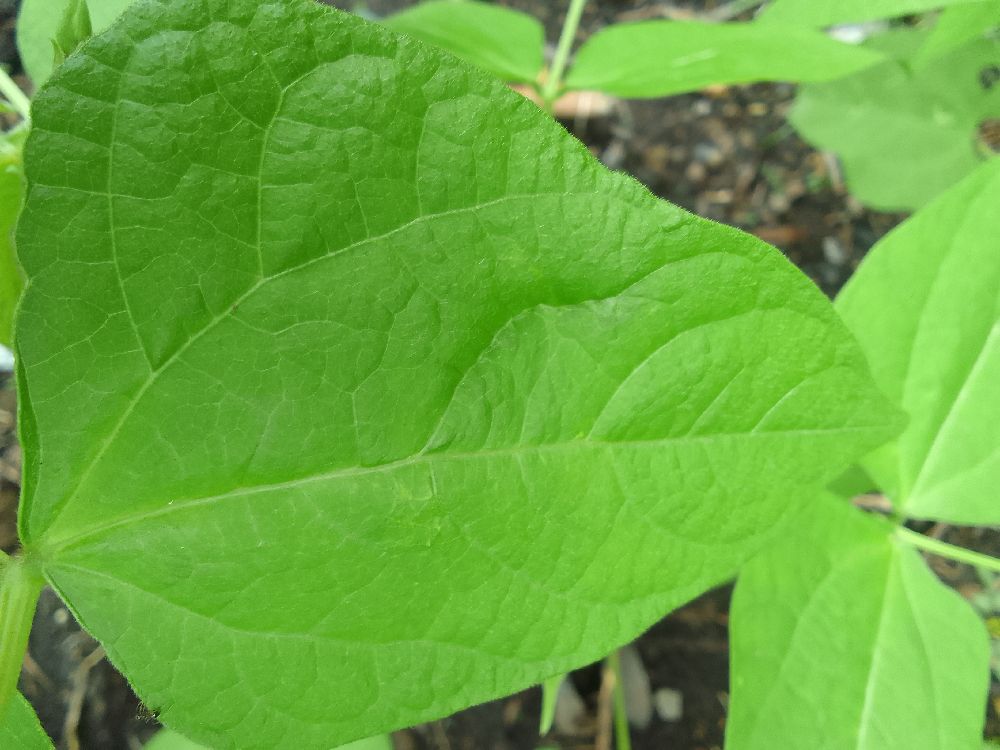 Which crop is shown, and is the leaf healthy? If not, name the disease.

common bean, healthy
